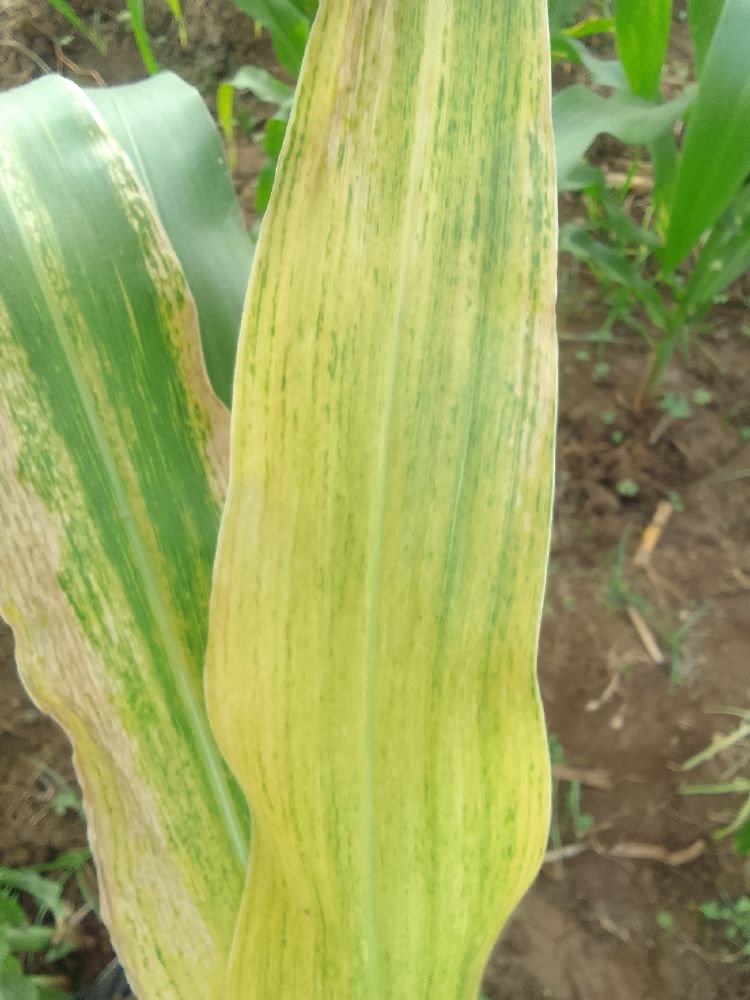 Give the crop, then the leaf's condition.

maize, maize lethal necrosis
